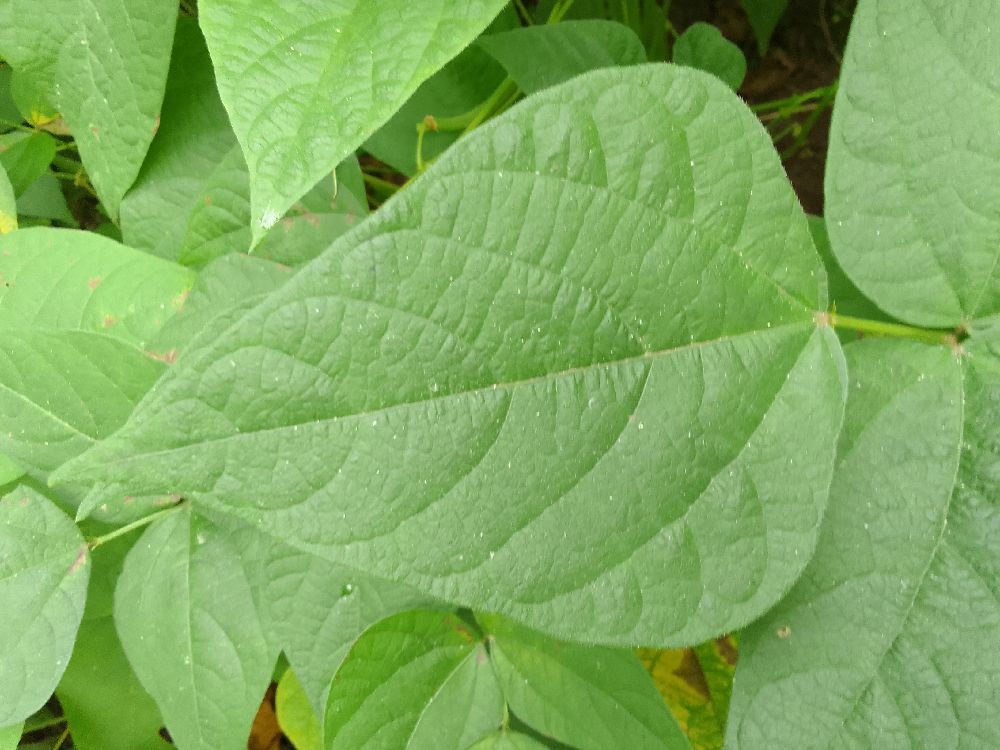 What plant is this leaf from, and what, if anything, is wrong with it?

common bean, healthy
